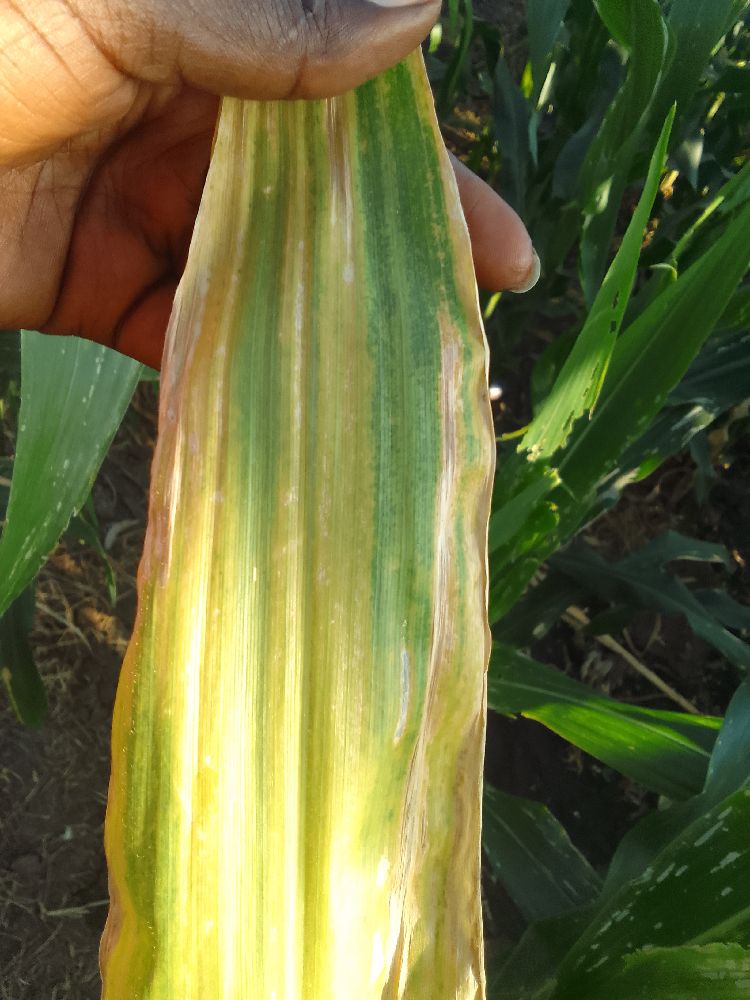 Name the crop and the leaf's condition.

maize, maize lethal necrosis
